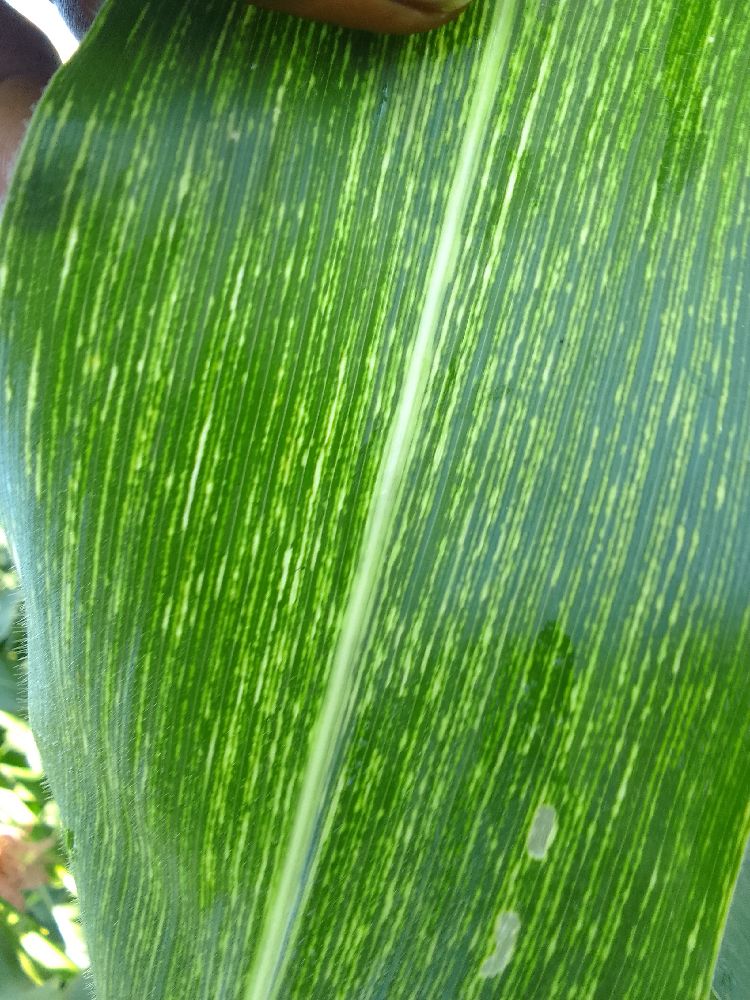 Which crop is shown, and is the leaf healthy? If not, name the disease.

maize, maize streak virus
